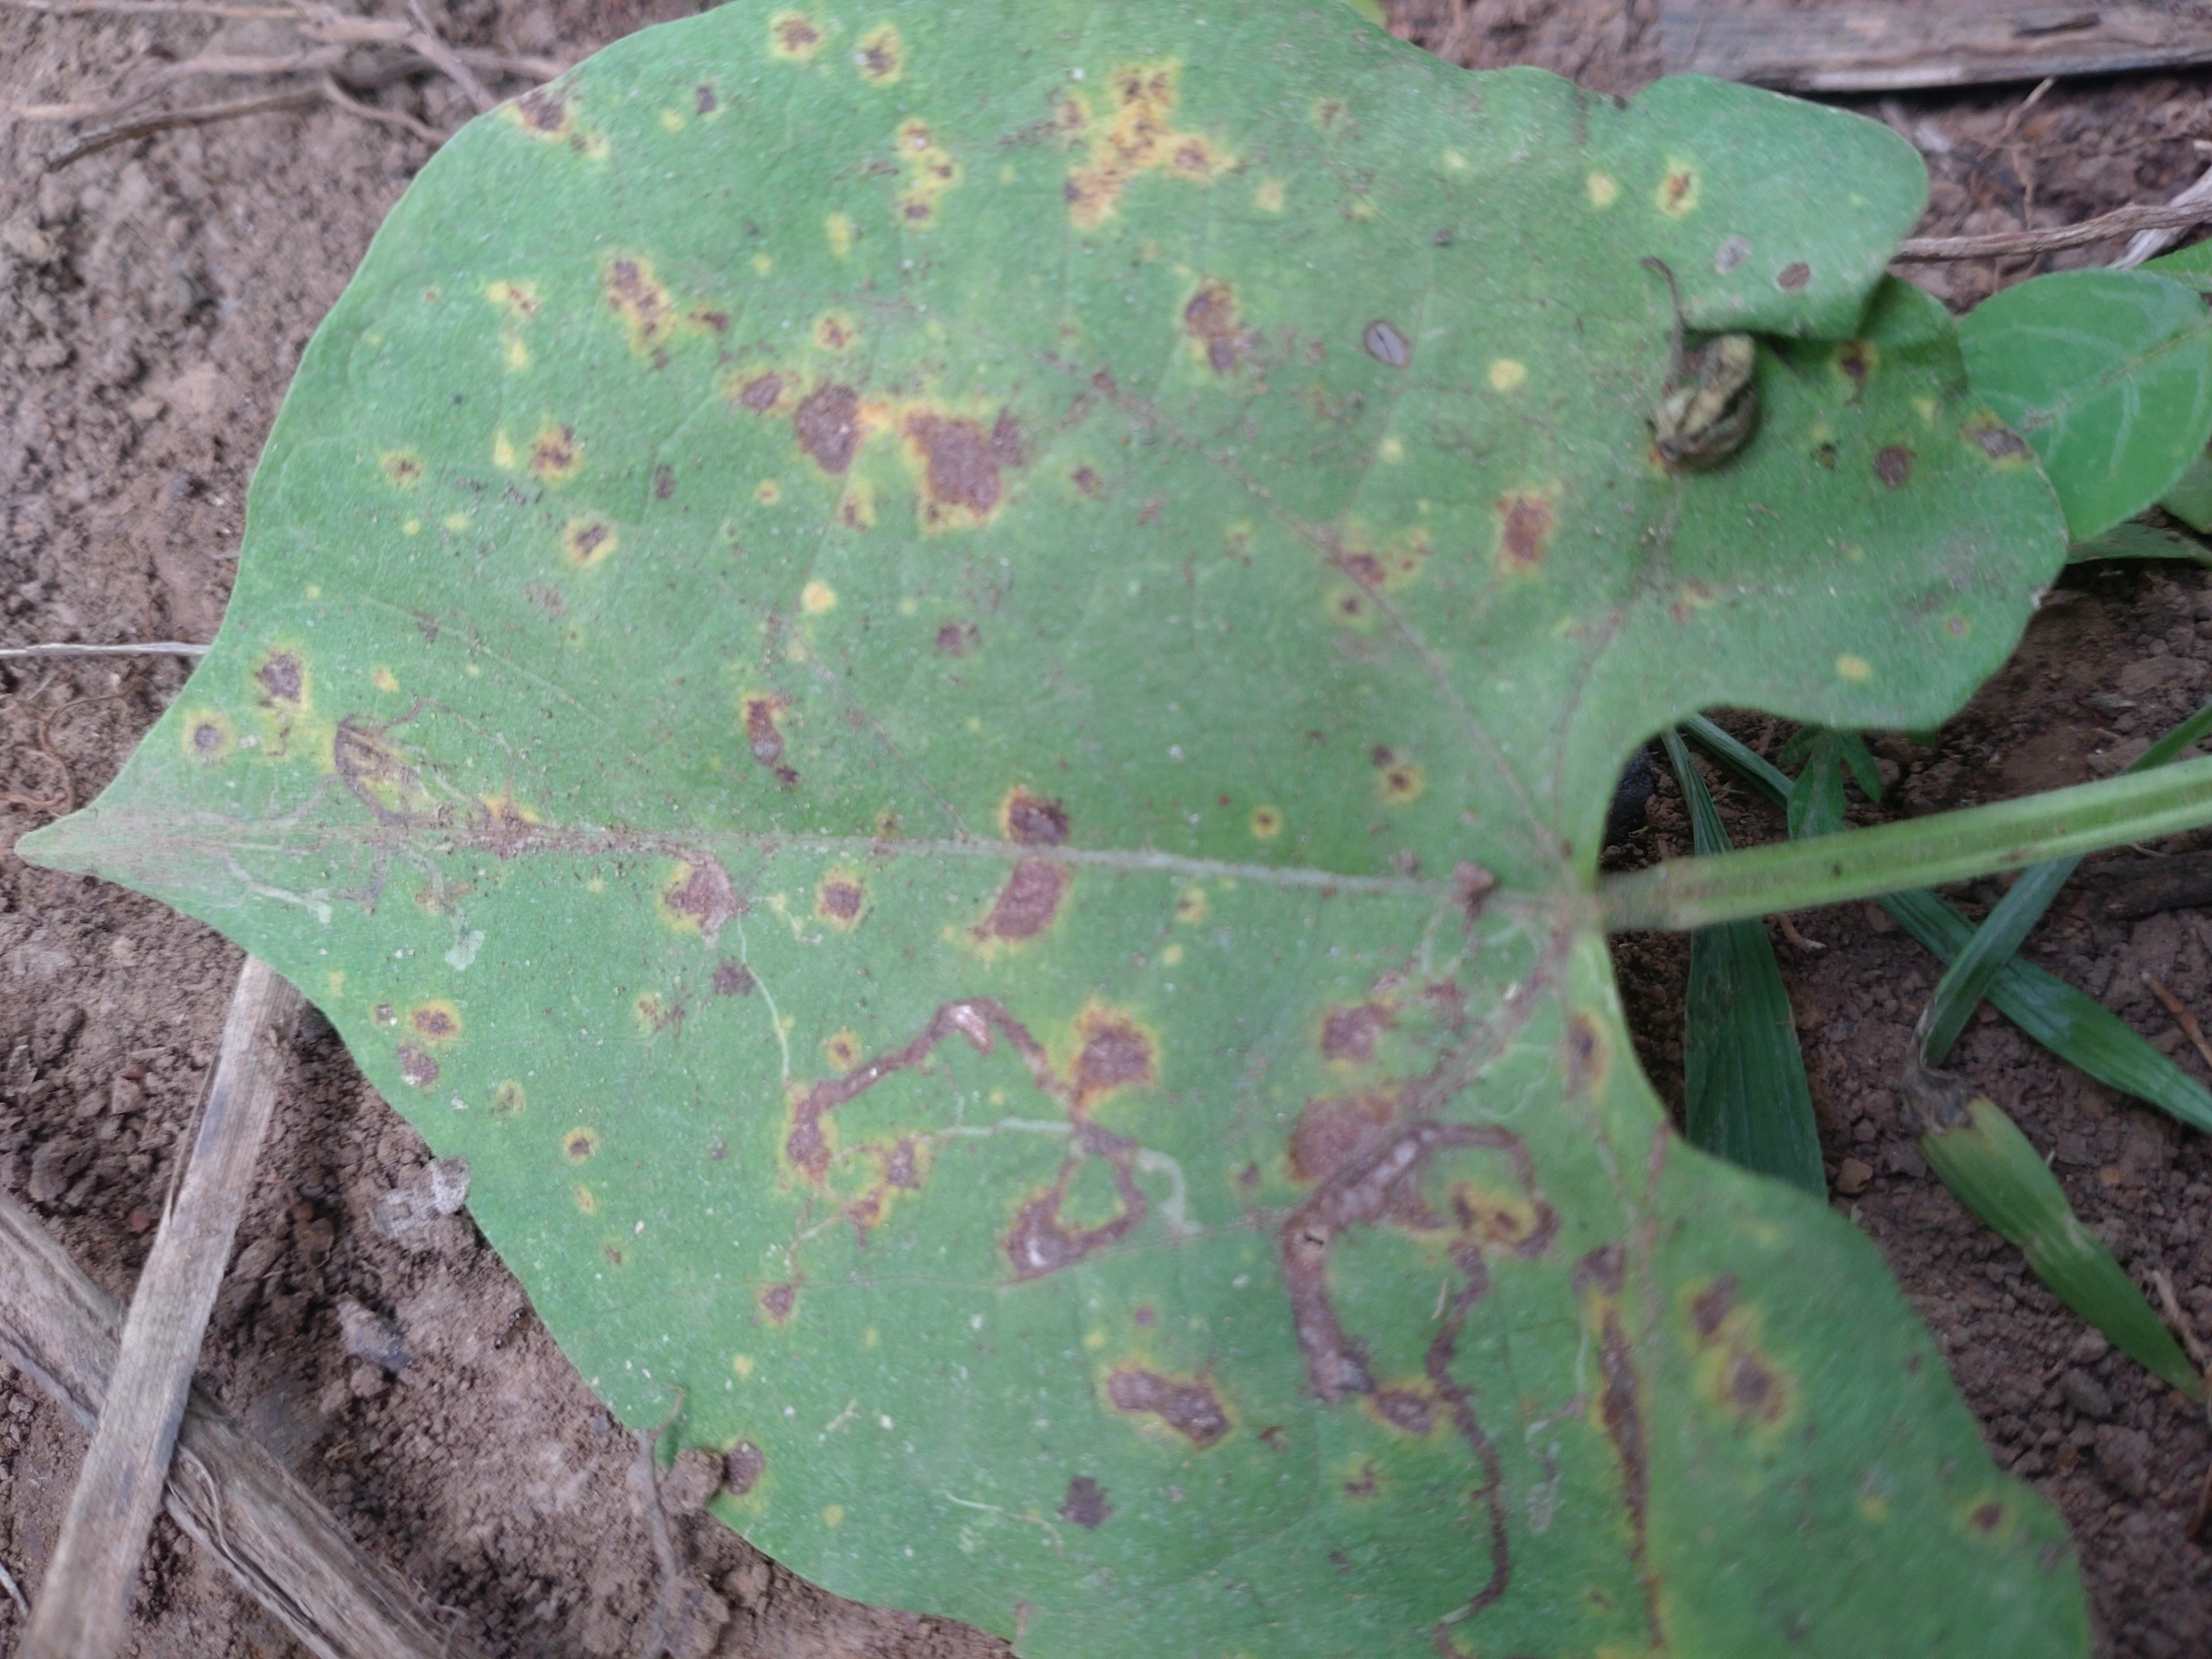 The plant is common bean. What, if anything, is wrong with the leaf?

rust
